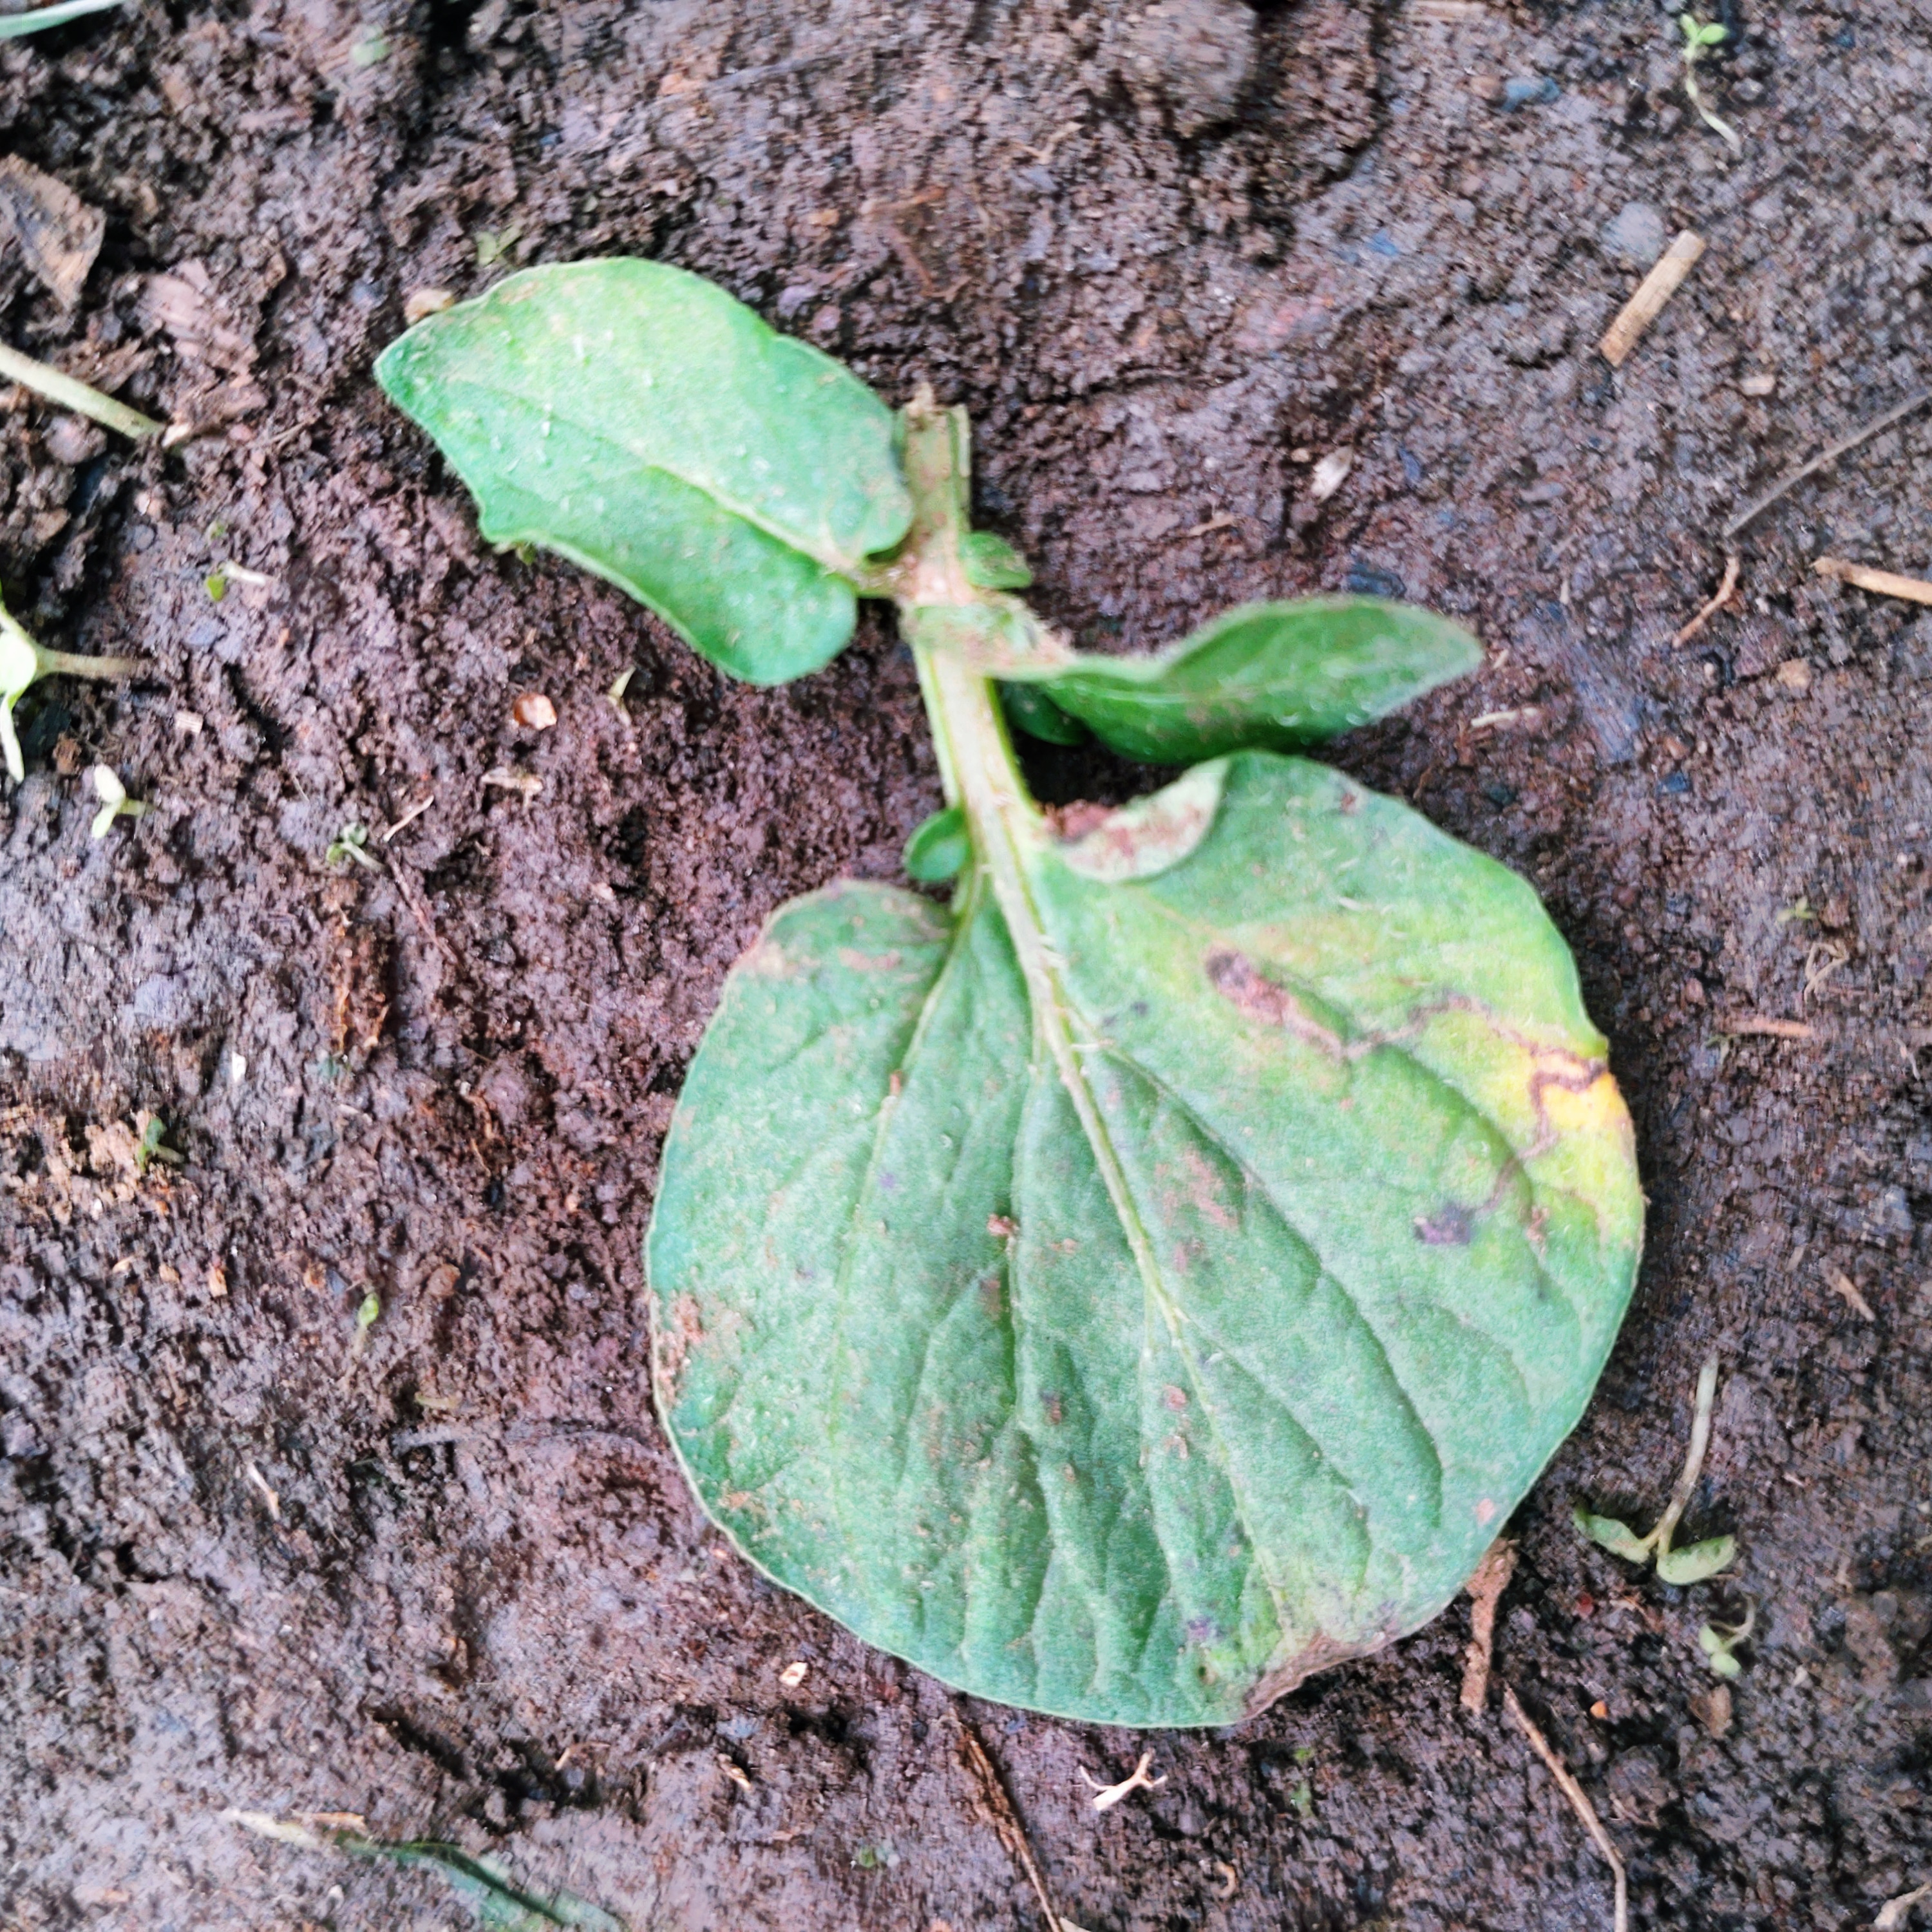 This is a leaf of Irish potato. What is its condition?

late blight
